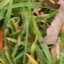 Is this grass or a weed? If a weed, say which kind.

grass
